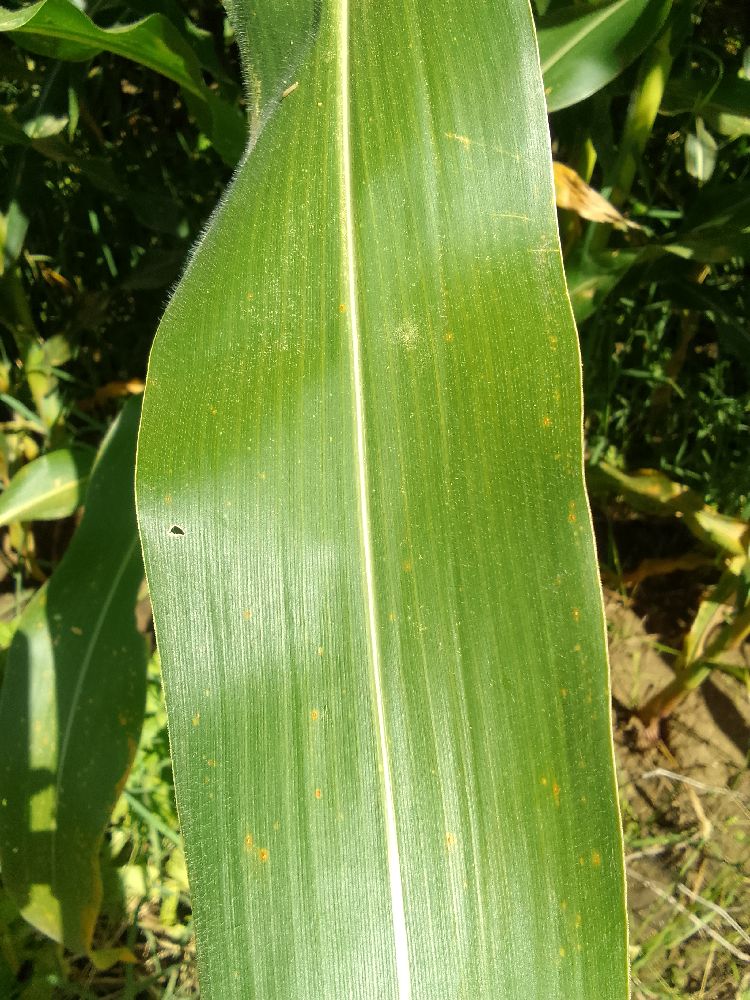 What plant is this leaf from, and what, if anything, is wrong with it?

maize, healthy
